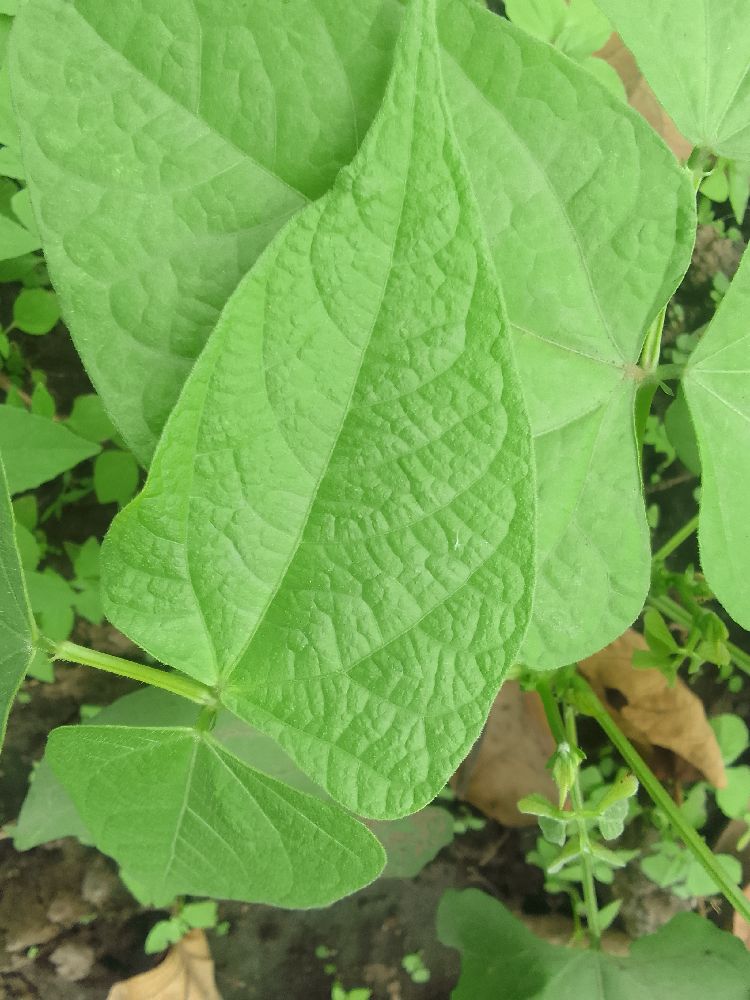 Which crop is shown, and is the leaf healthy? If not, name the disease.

common bean, healthy
